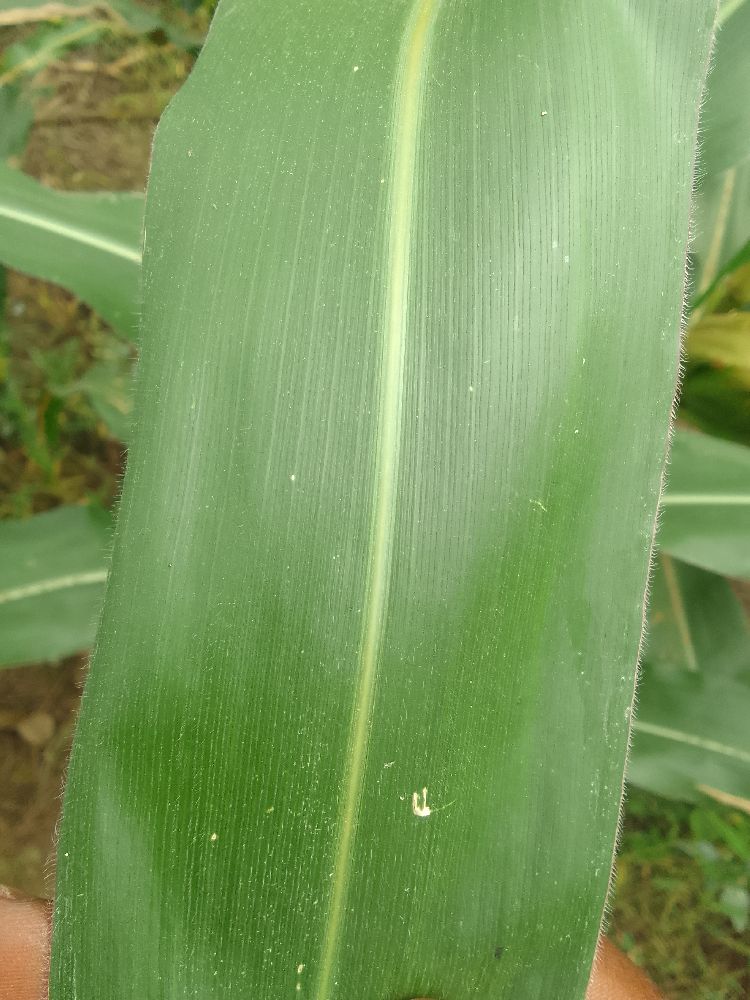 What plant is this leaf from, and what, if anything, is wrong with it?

maize, healthy
